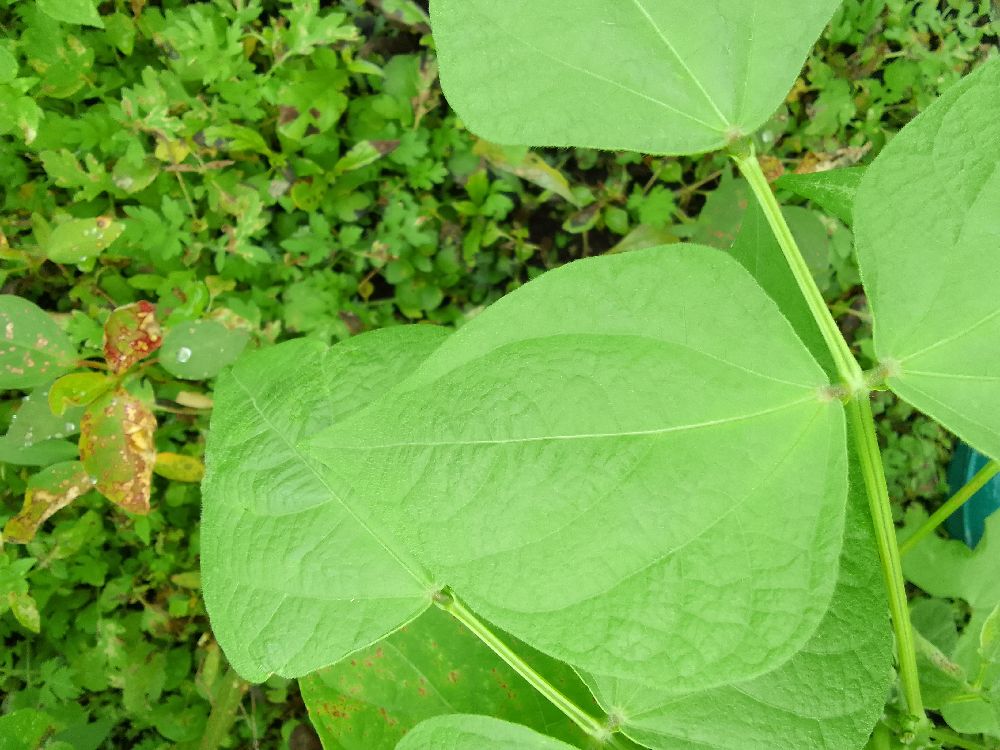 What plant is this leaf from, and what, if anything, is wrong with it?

common bean, healthy
